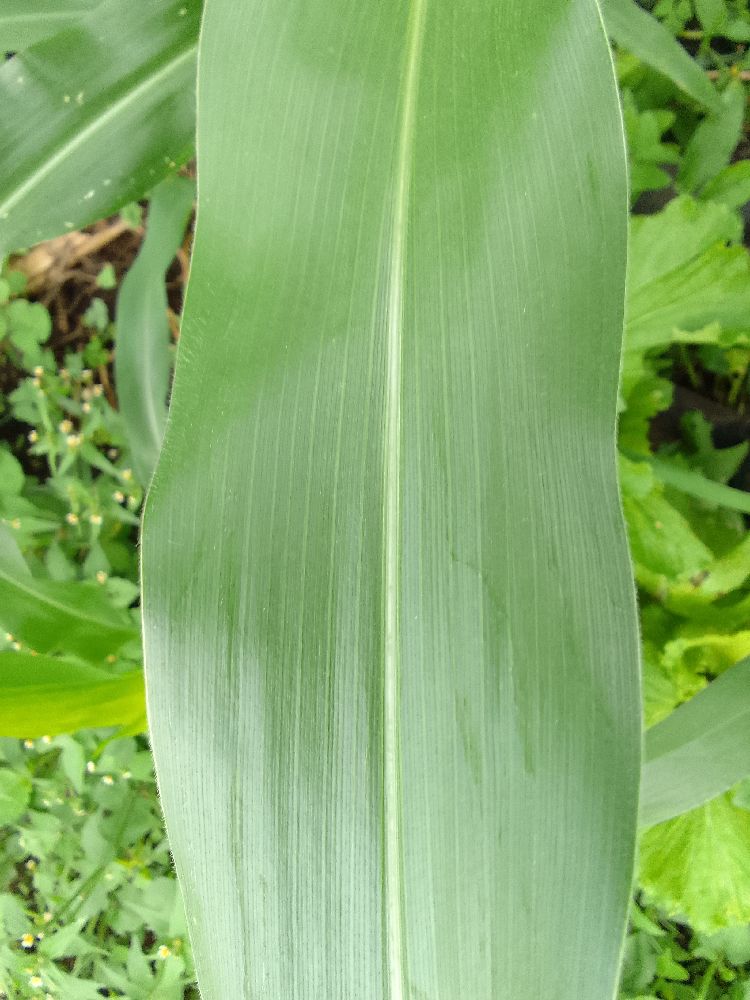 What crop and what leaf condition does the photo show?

maize, healthy
